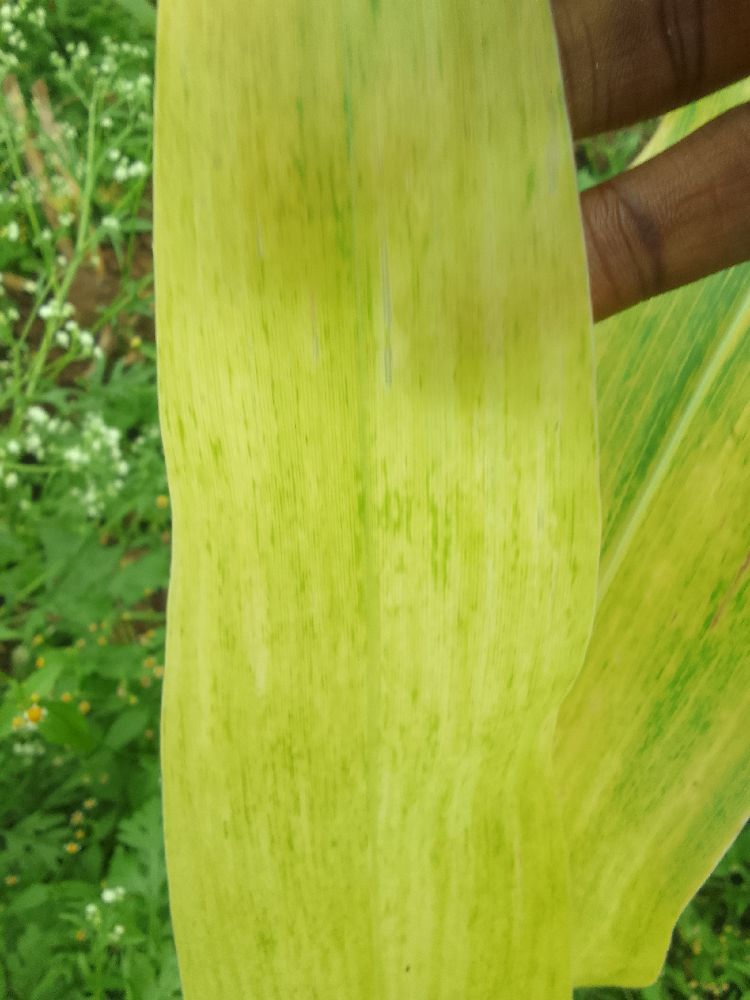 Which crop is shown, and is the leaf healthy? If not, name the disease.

maize, maize lethal necrosis
